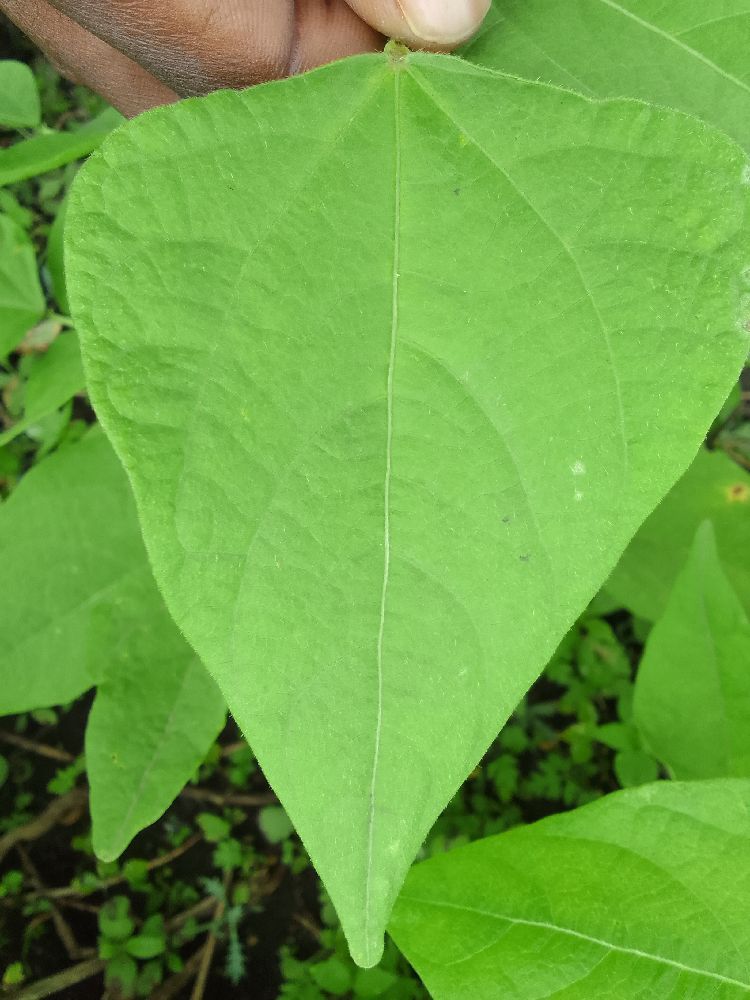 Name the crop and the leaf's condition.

common bean, healthy
